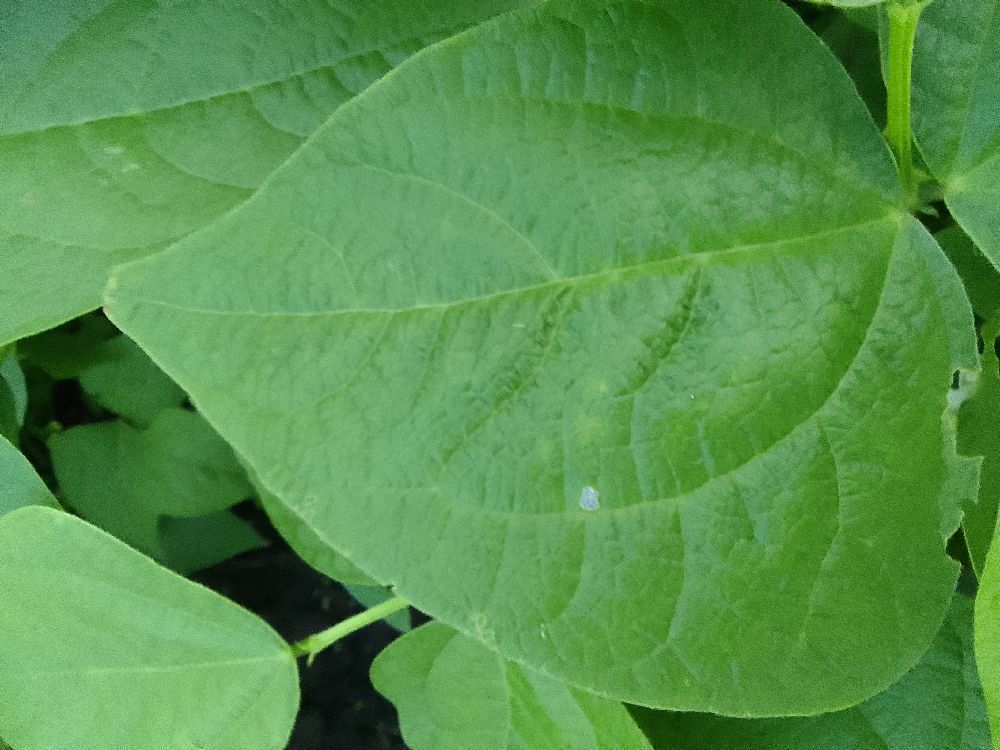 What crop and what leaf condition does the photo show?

common bean, healthy
